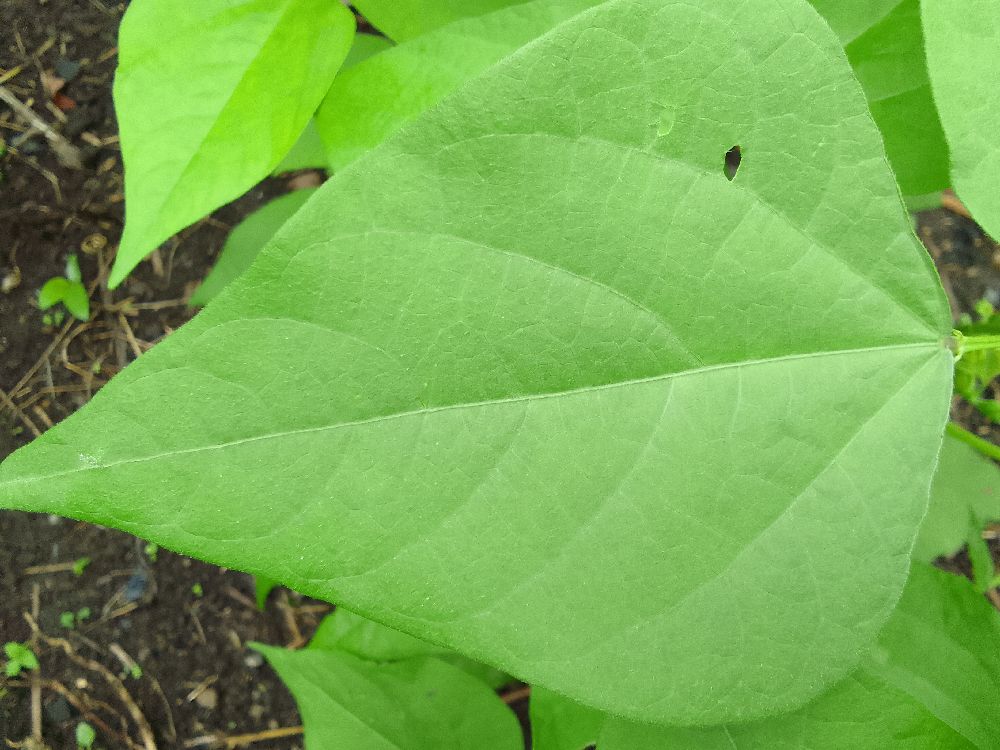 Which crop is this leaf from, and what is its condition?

common bean, healthy
